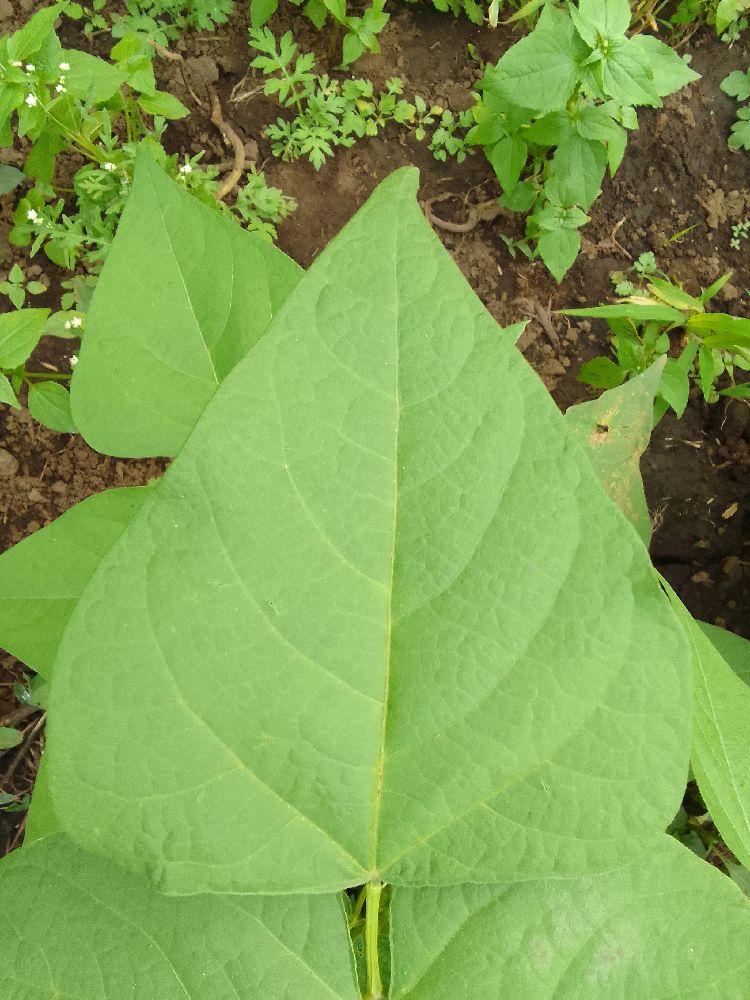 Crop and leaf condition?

common bean, healthy
